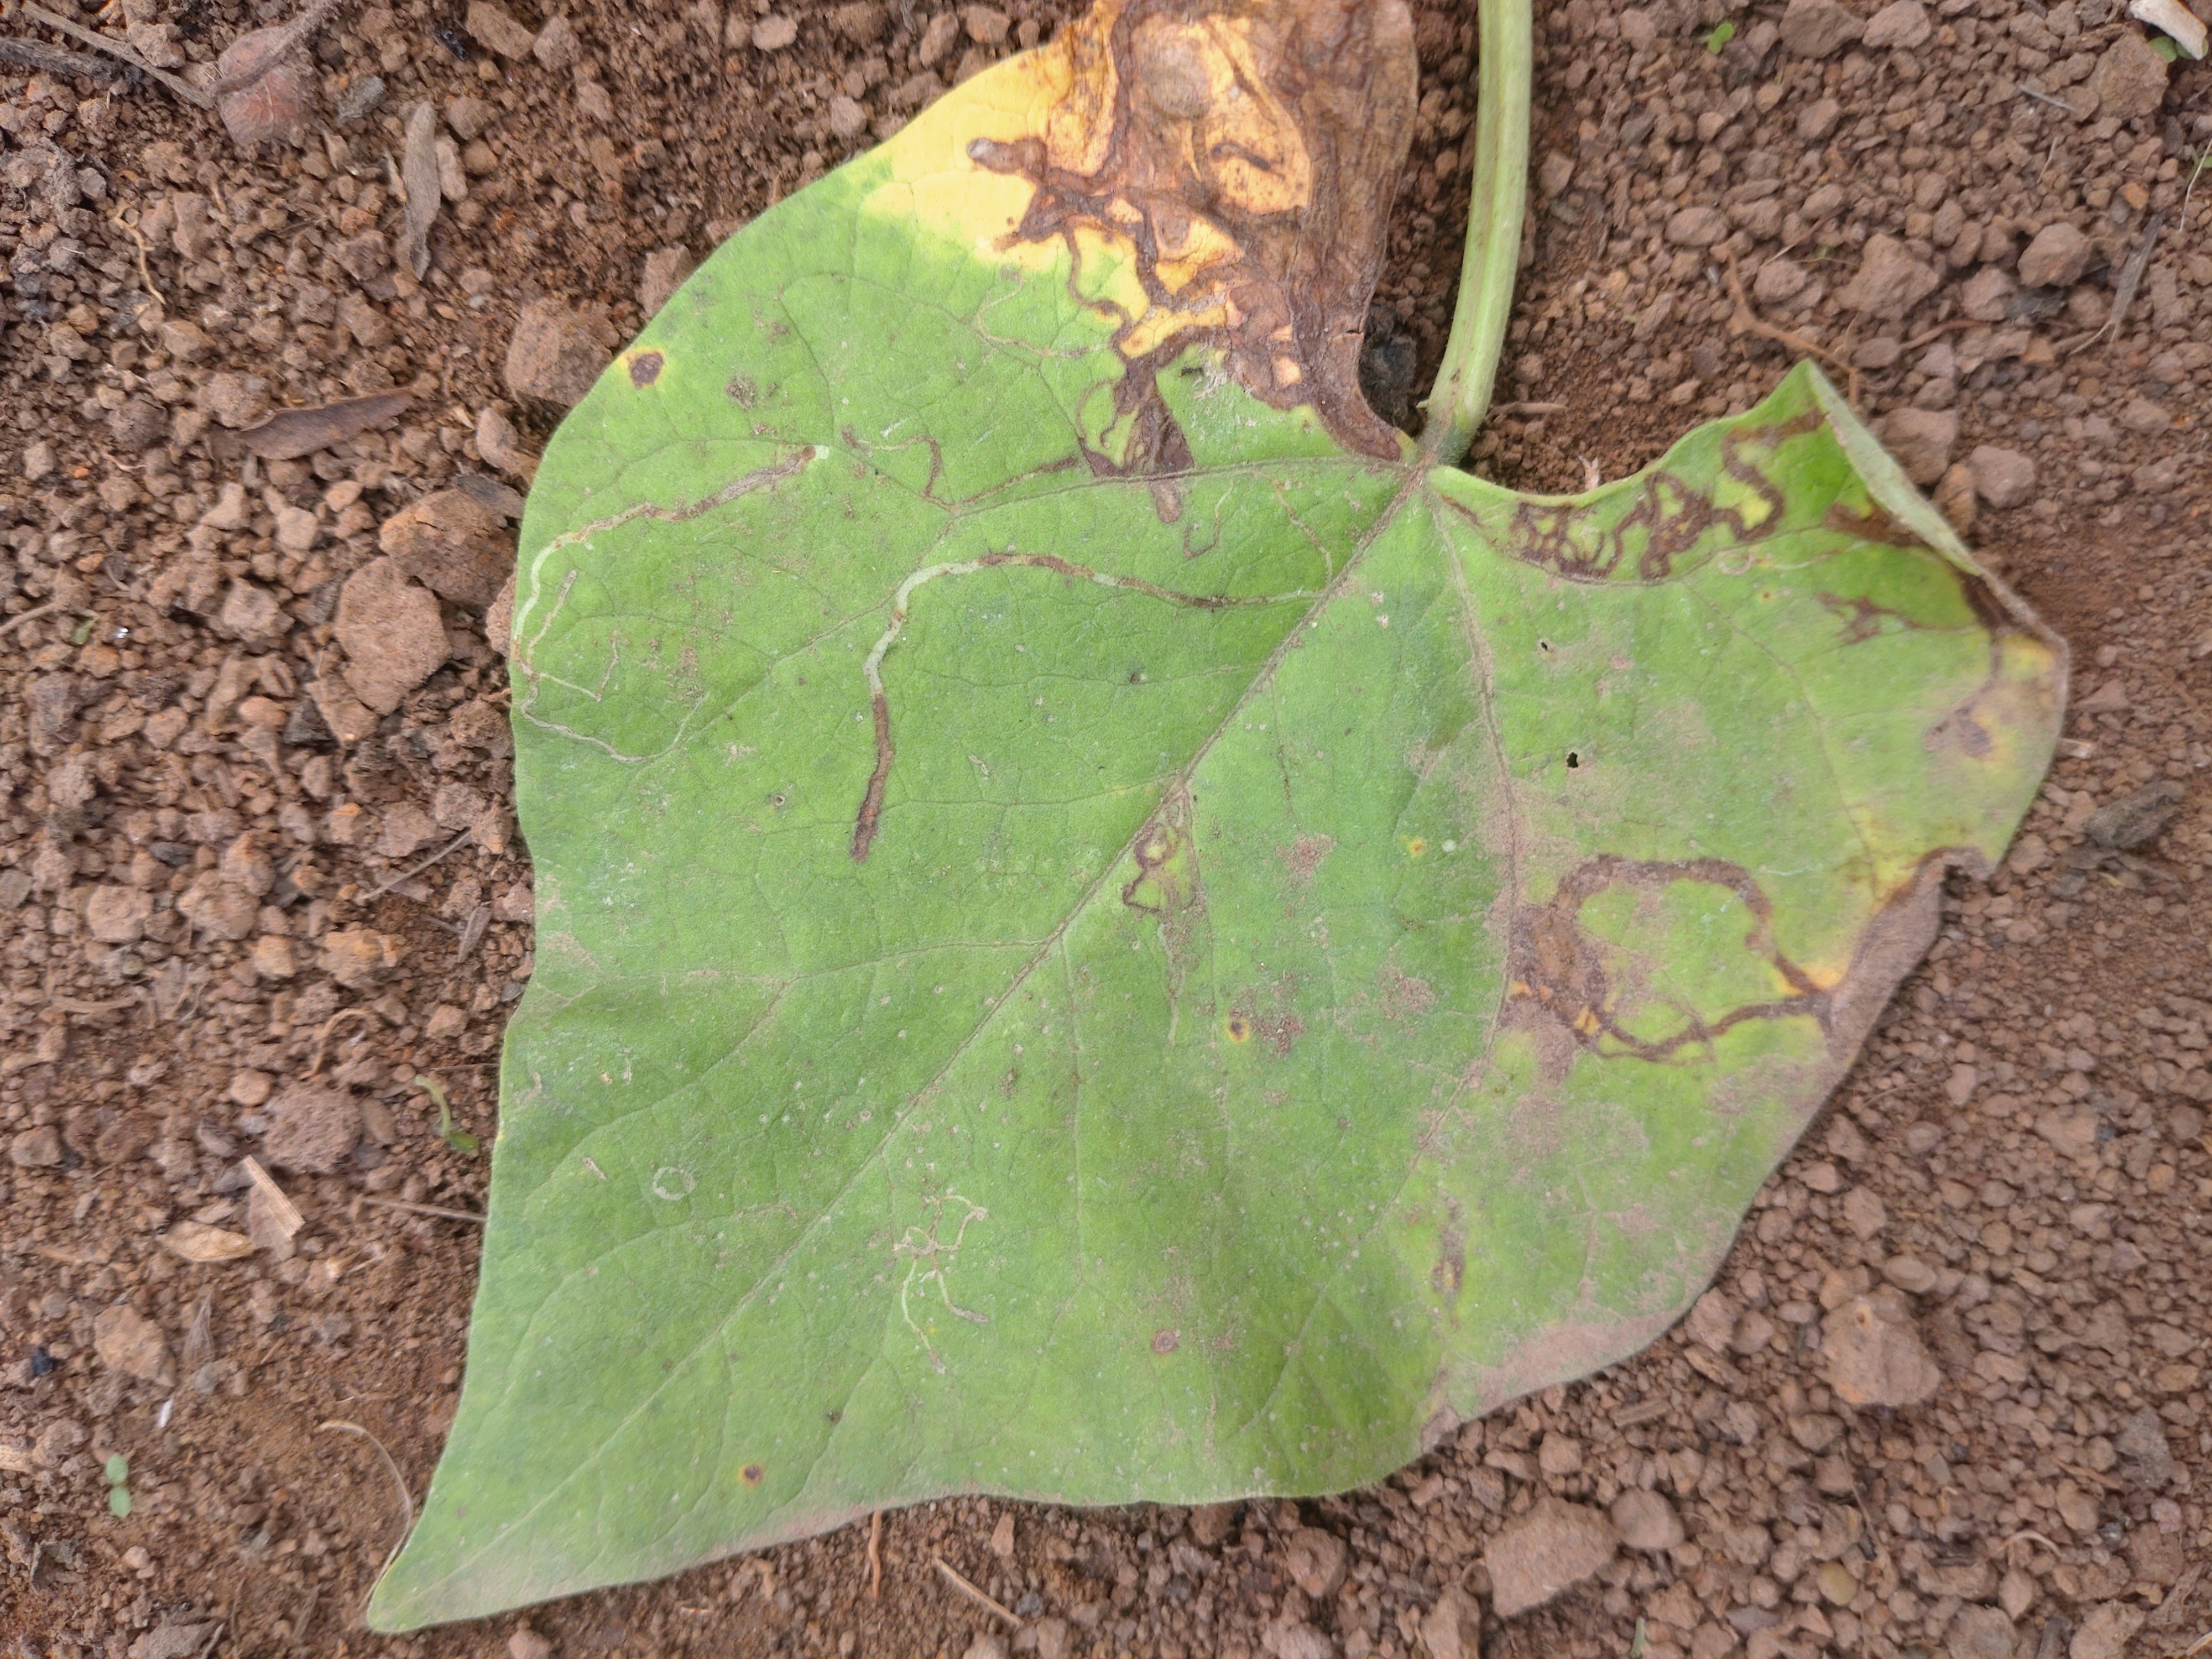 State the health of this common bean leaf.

rust
